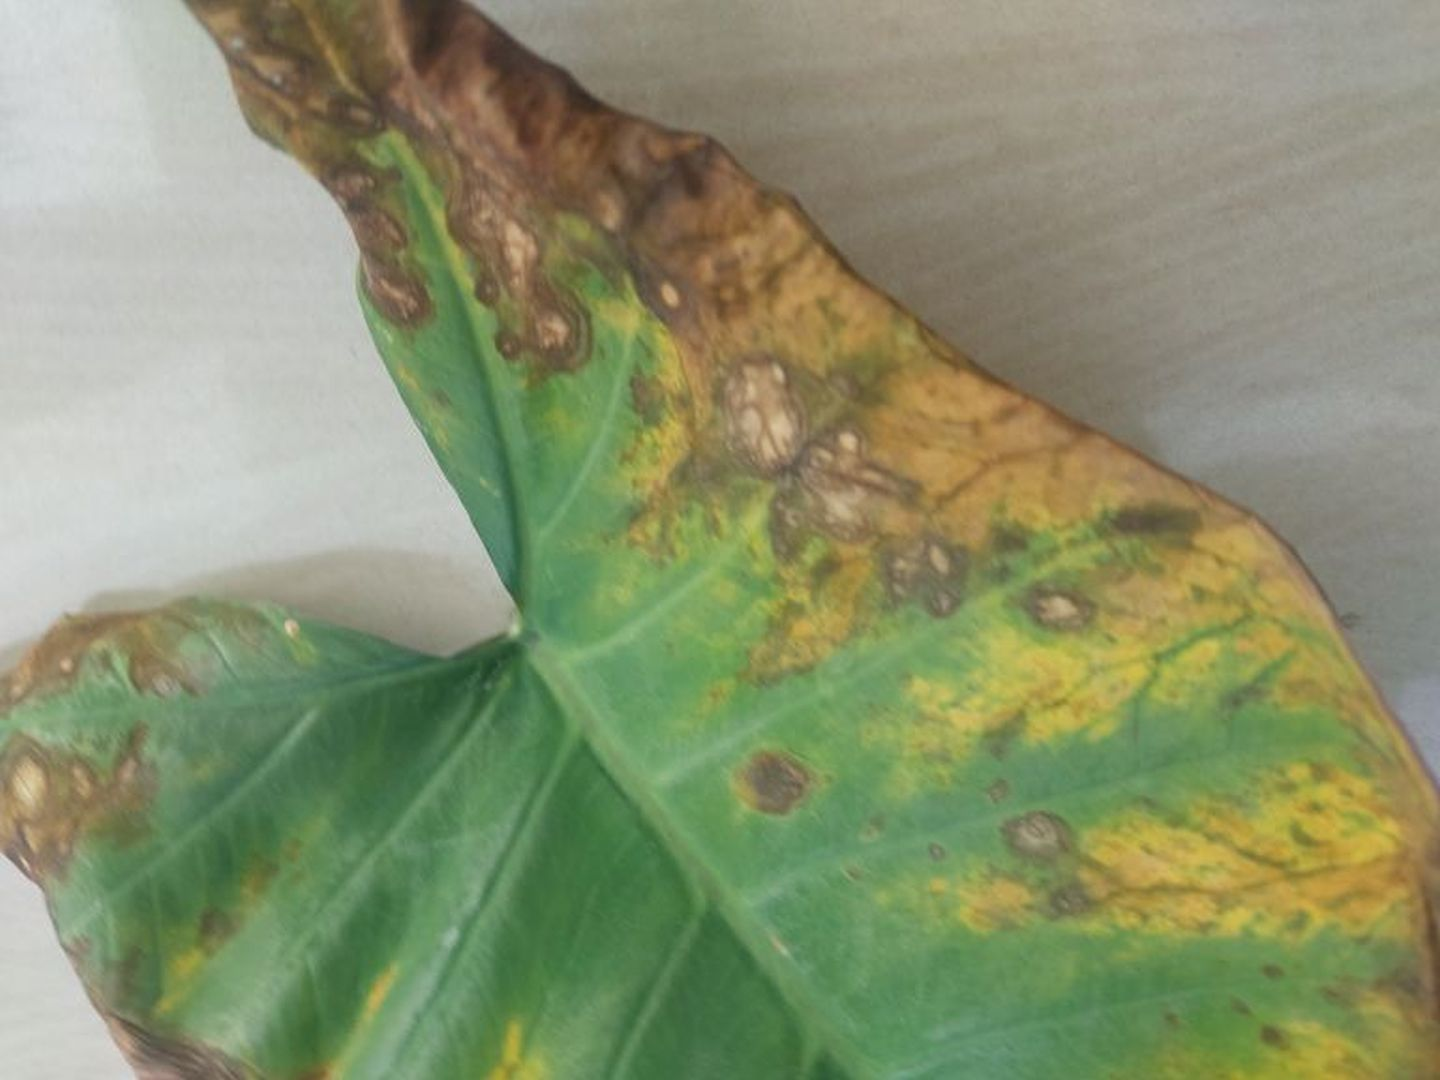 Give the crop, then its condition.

taro, leaf blight
